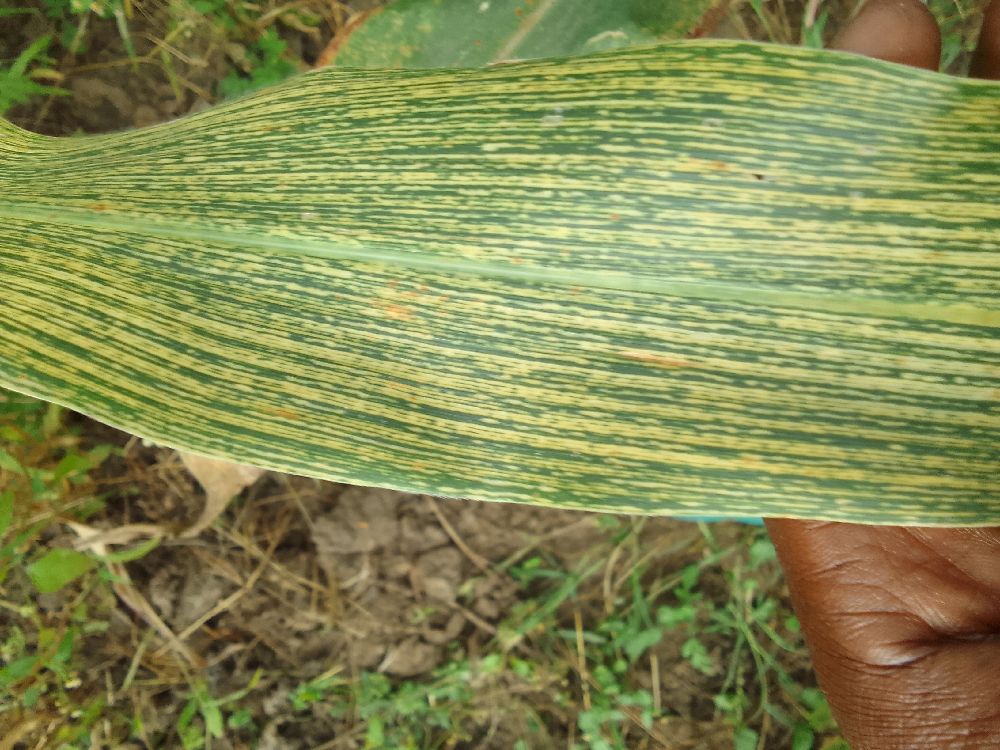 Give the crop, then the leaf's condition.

maize, maize streak virus
